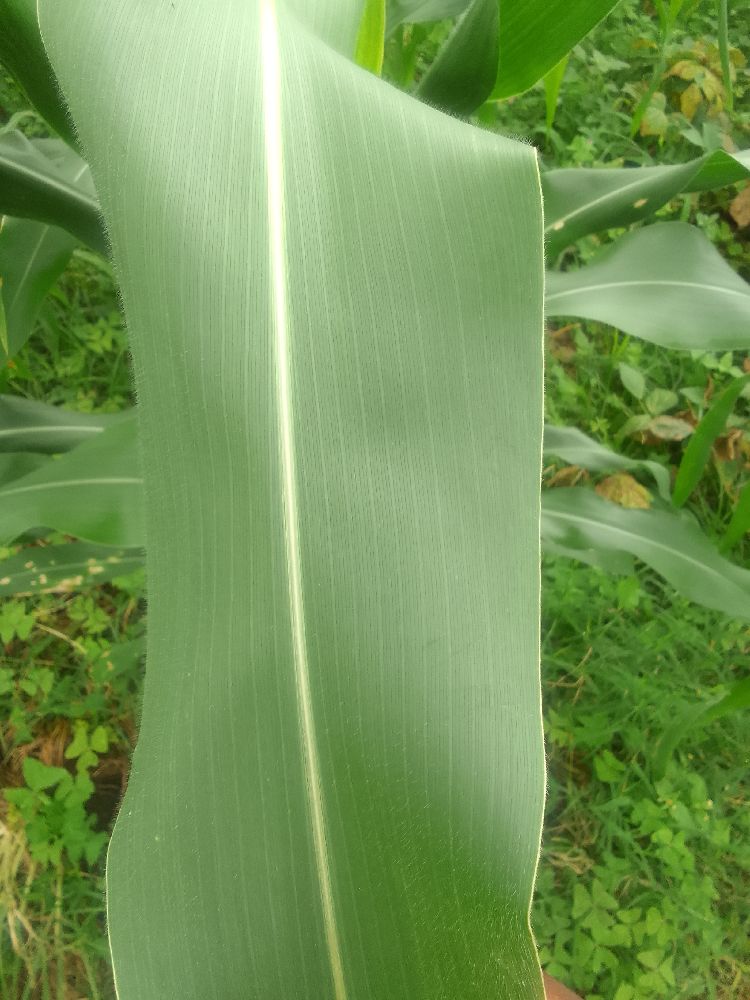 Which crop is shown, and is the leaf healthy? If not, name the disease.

maize, healthy
